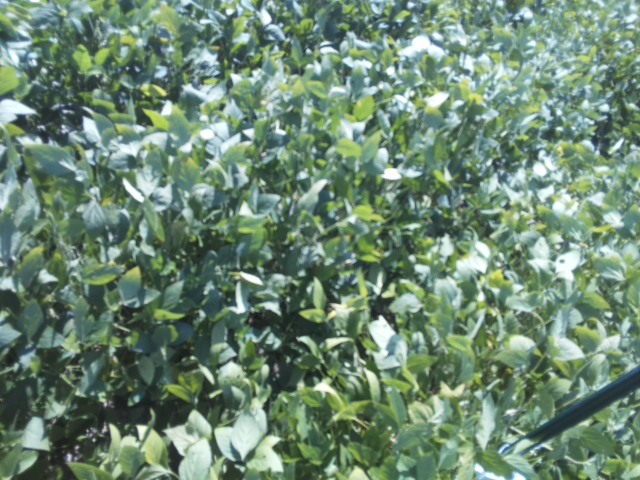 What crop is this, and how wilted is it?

soybean, slight leaflet or petiole turgor loss in upper canopy
